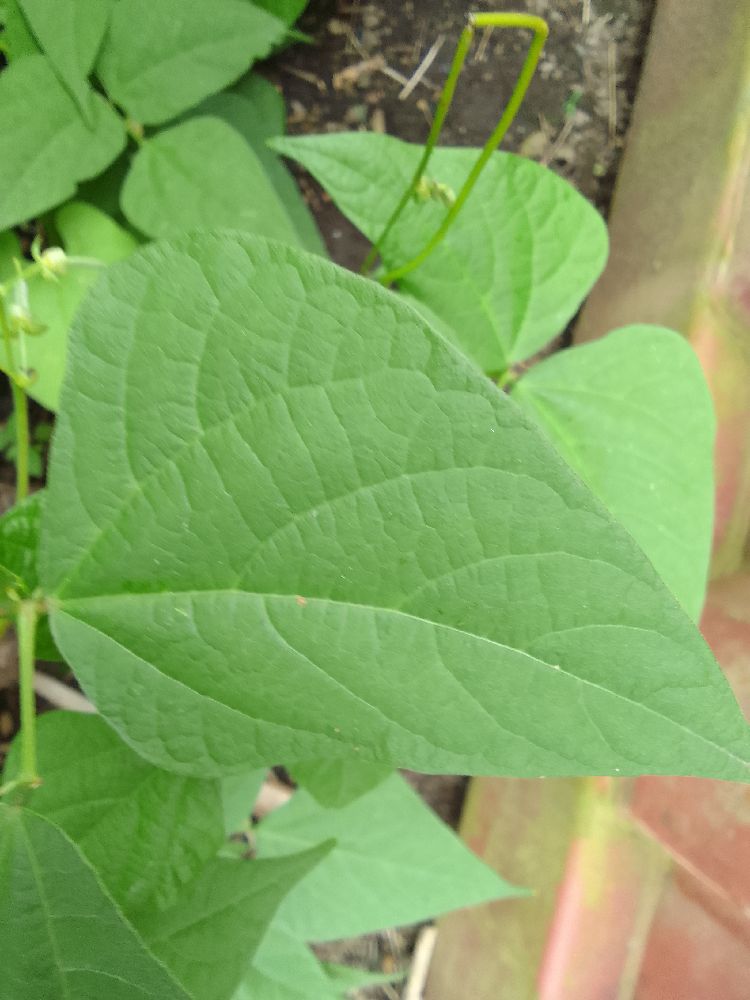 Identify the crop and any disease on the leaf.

common bean, healthy
